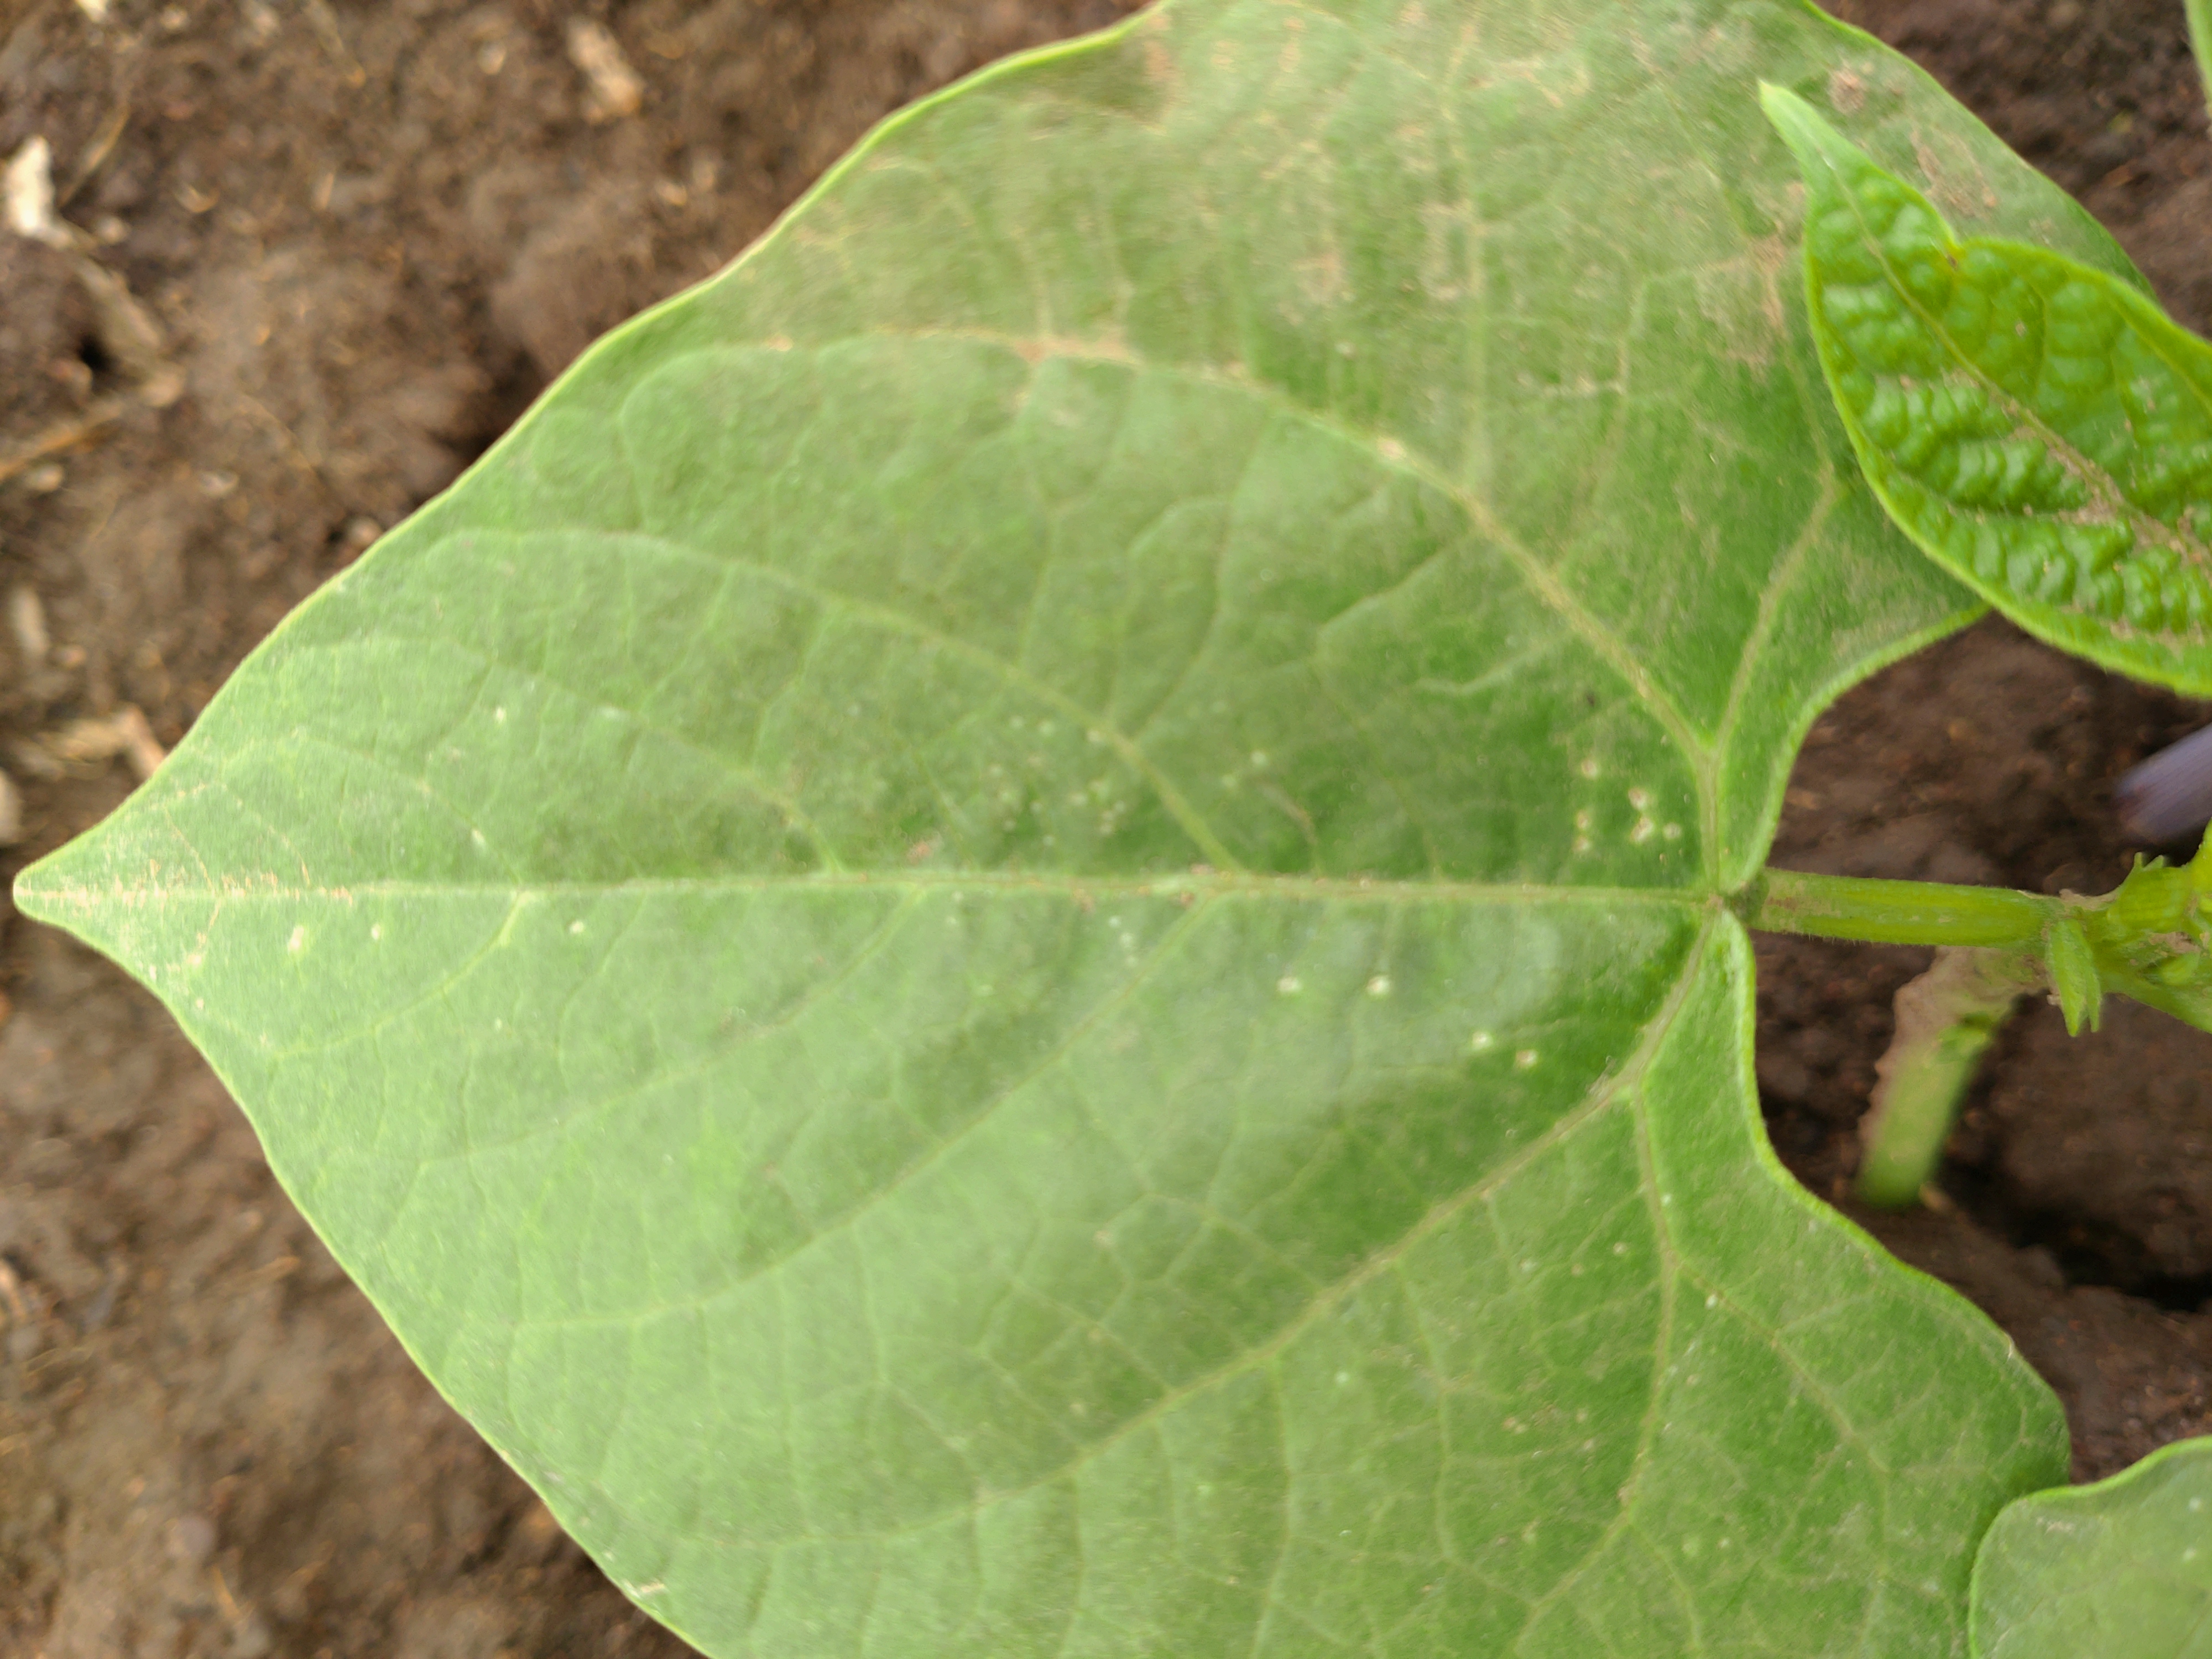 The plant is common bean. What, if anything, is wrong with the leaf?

healthy
